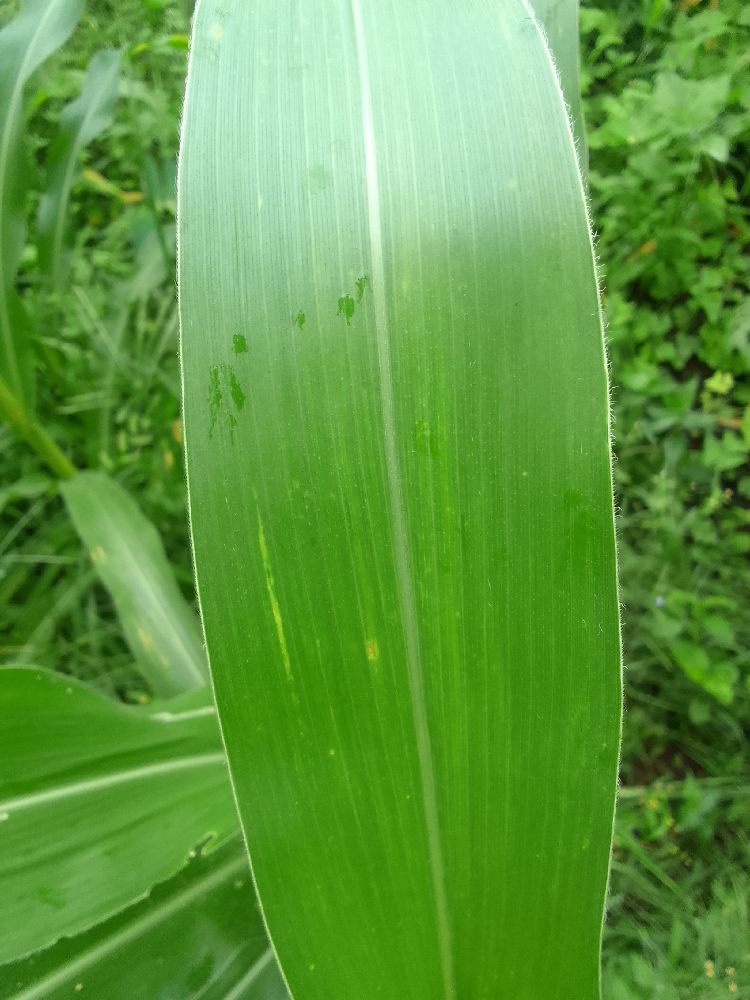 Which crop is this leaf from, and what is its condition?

maize, healthy
